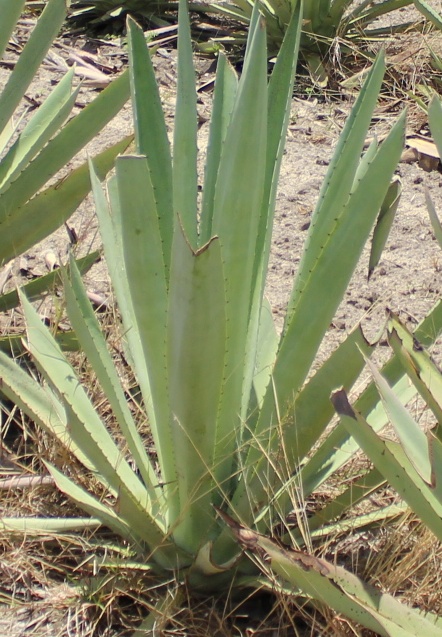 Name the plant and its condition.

agave, small
